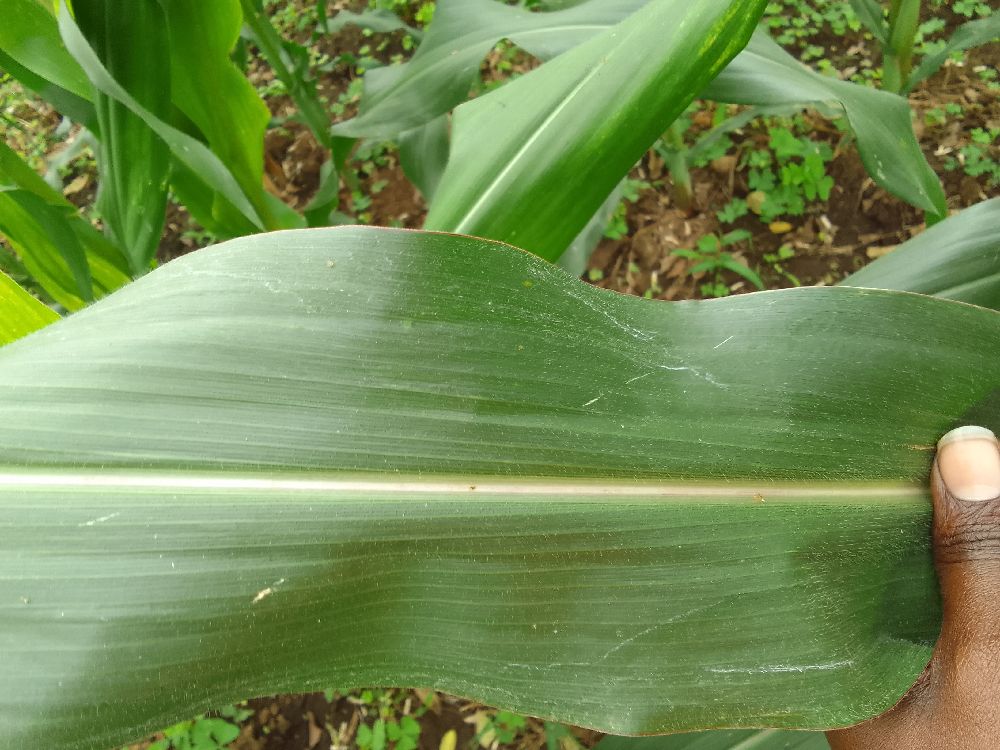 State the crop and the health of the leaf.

maize, healthy
